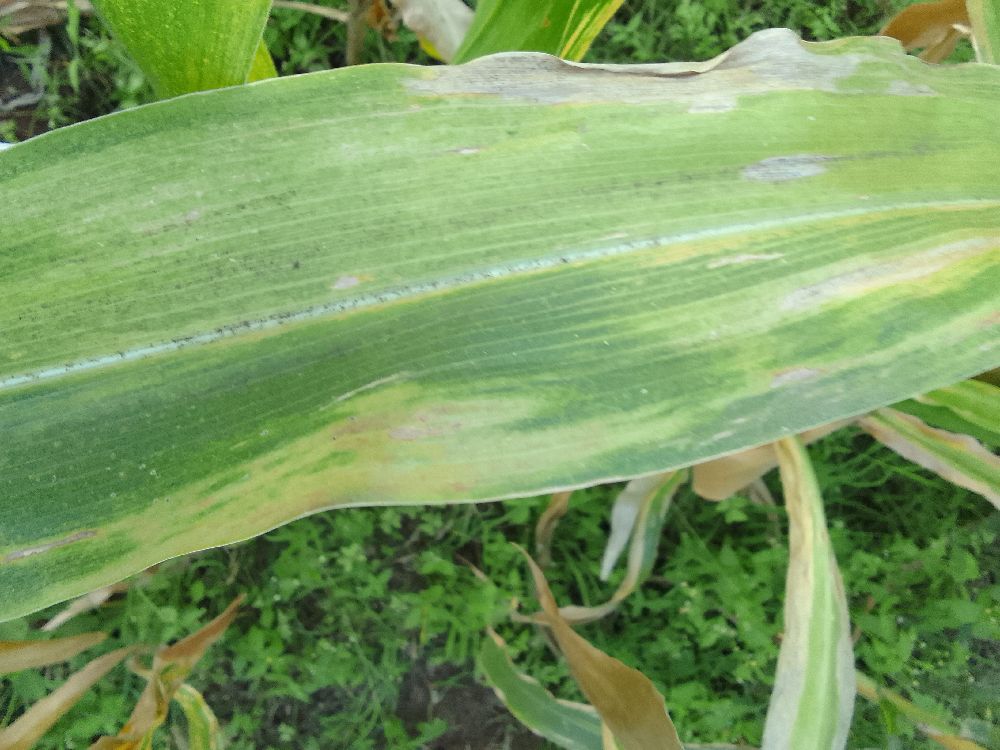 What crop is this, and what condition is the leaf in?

maize, maize lethal necrosis
